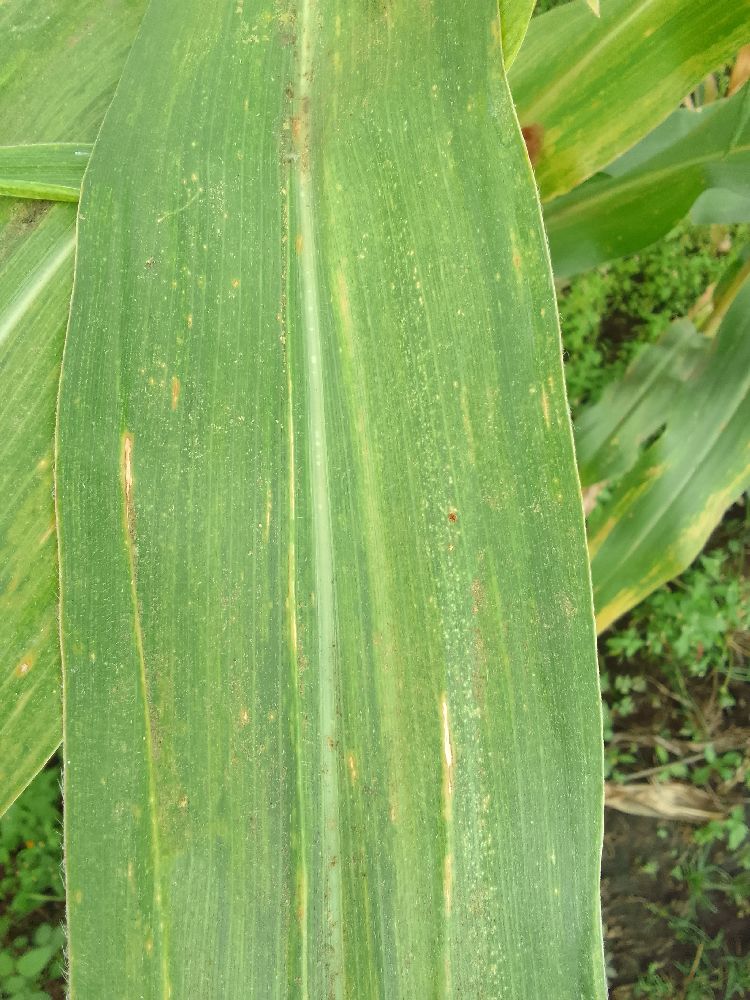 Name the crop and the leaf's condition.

maize, maize lethal necrosis
